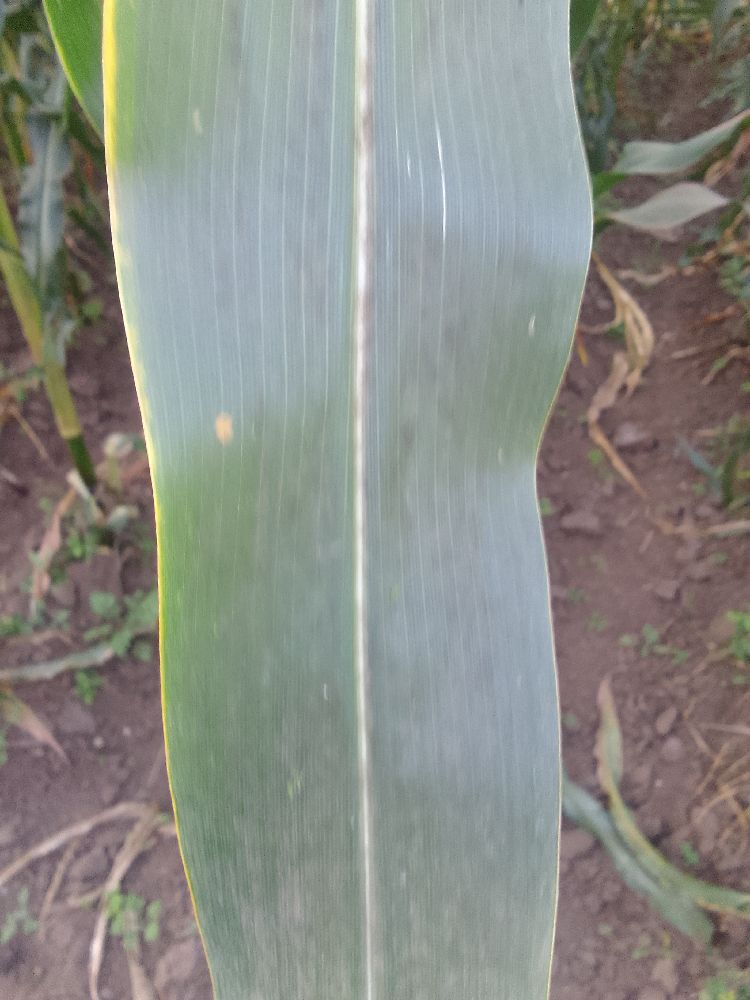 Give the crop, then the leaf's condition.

maize, healthy
